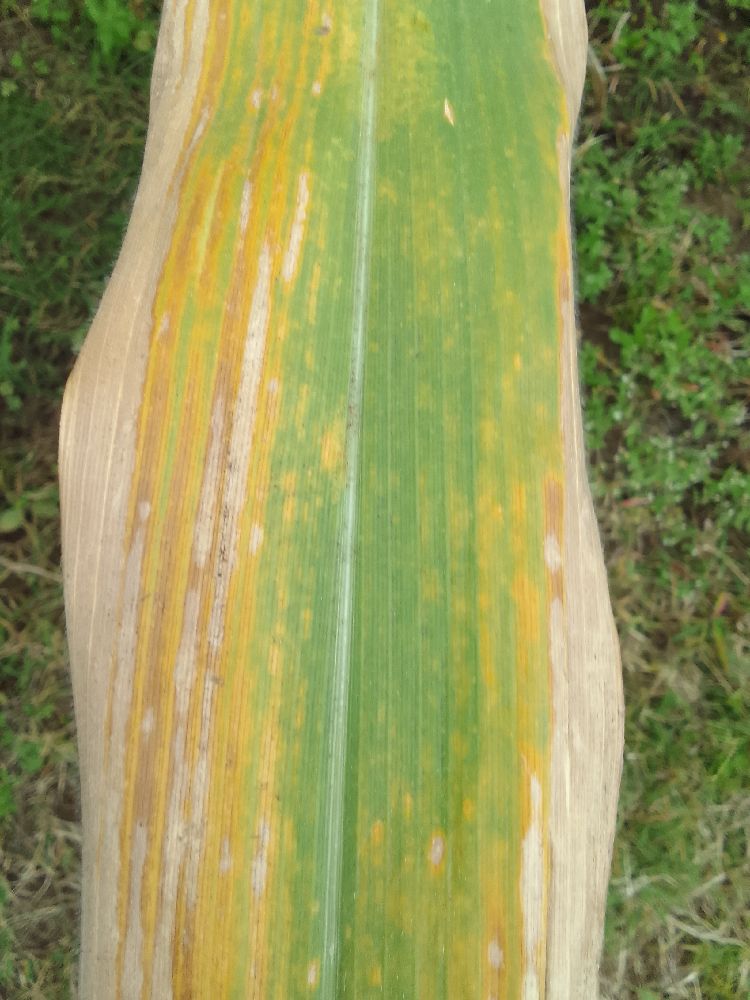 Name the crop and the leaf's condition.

maize, maize lethal necrosis
